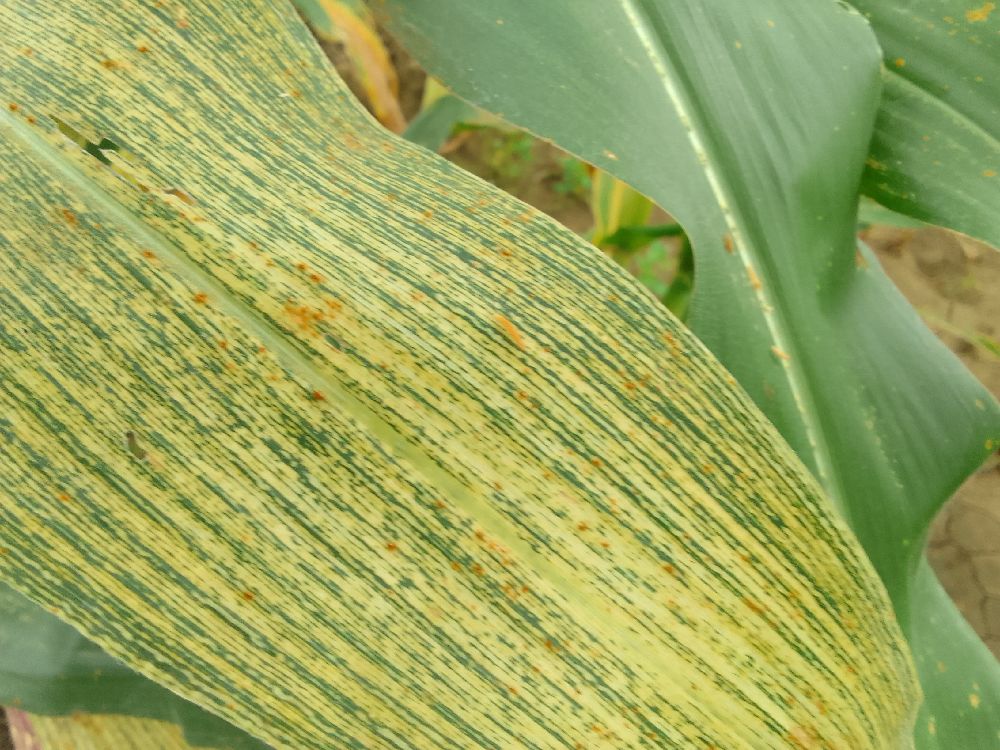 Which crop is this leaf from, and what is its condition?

maize, maize streak virus
